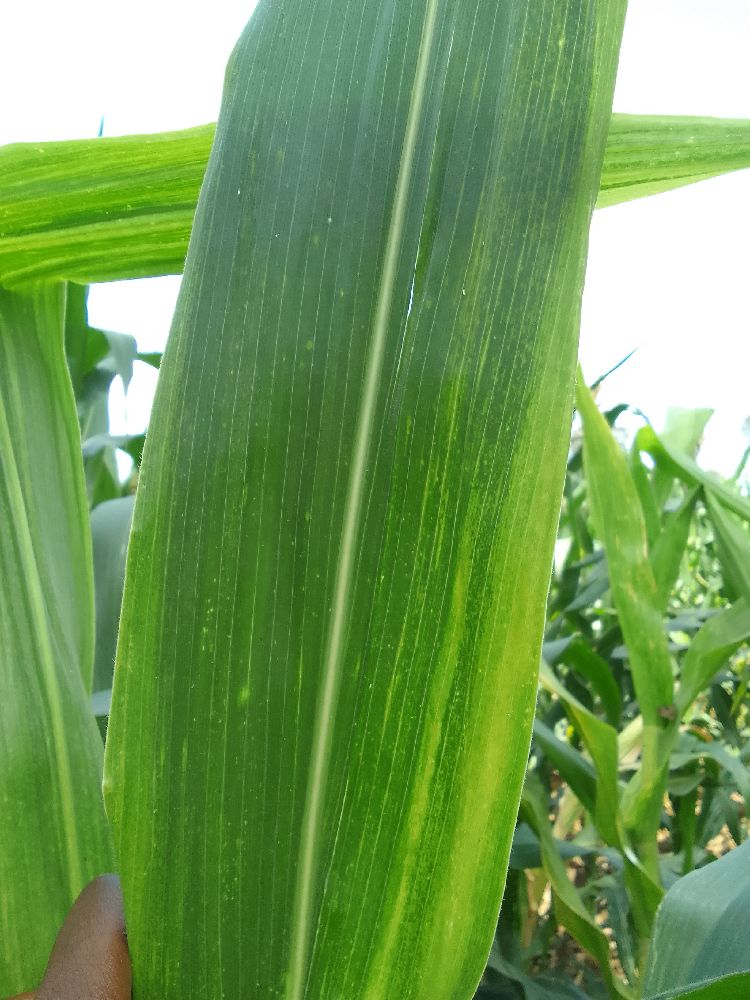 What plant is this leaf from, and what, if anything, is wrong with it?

maize, maize lethal necrosis
